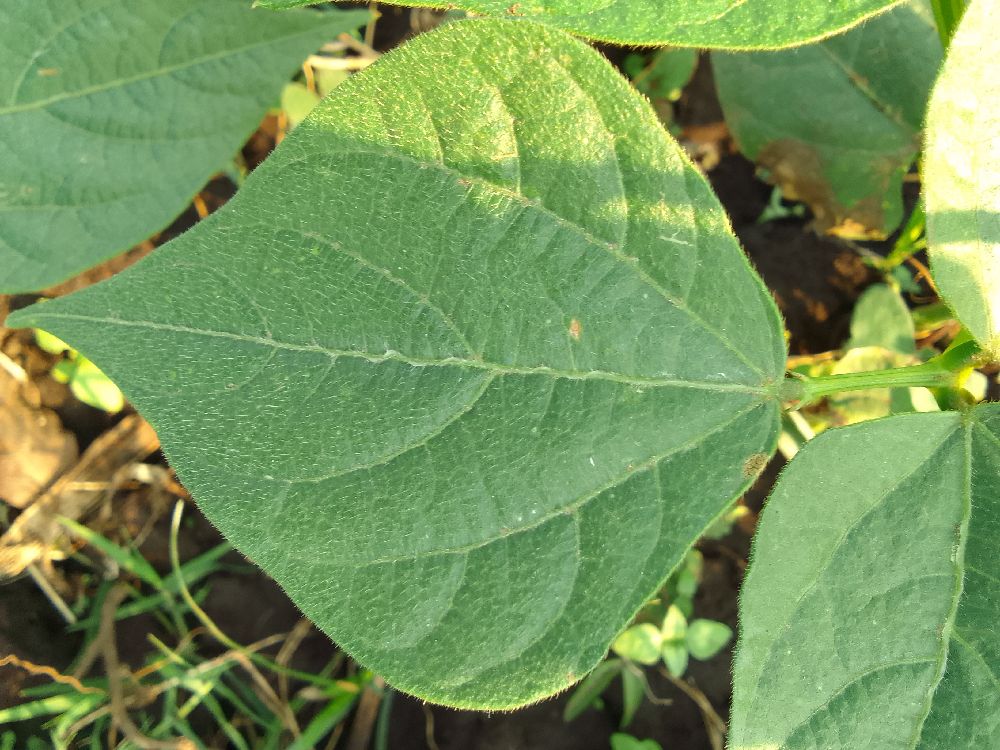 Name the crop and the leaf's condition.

common bean, healthy
